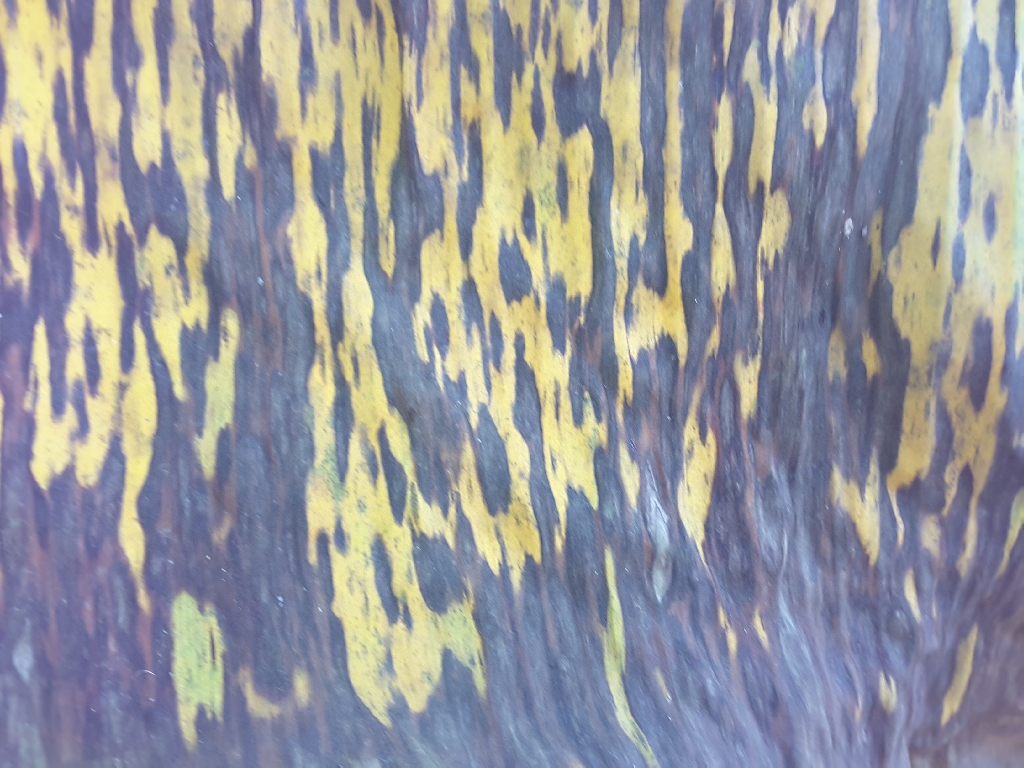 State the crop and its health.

banana, black sigatoka
